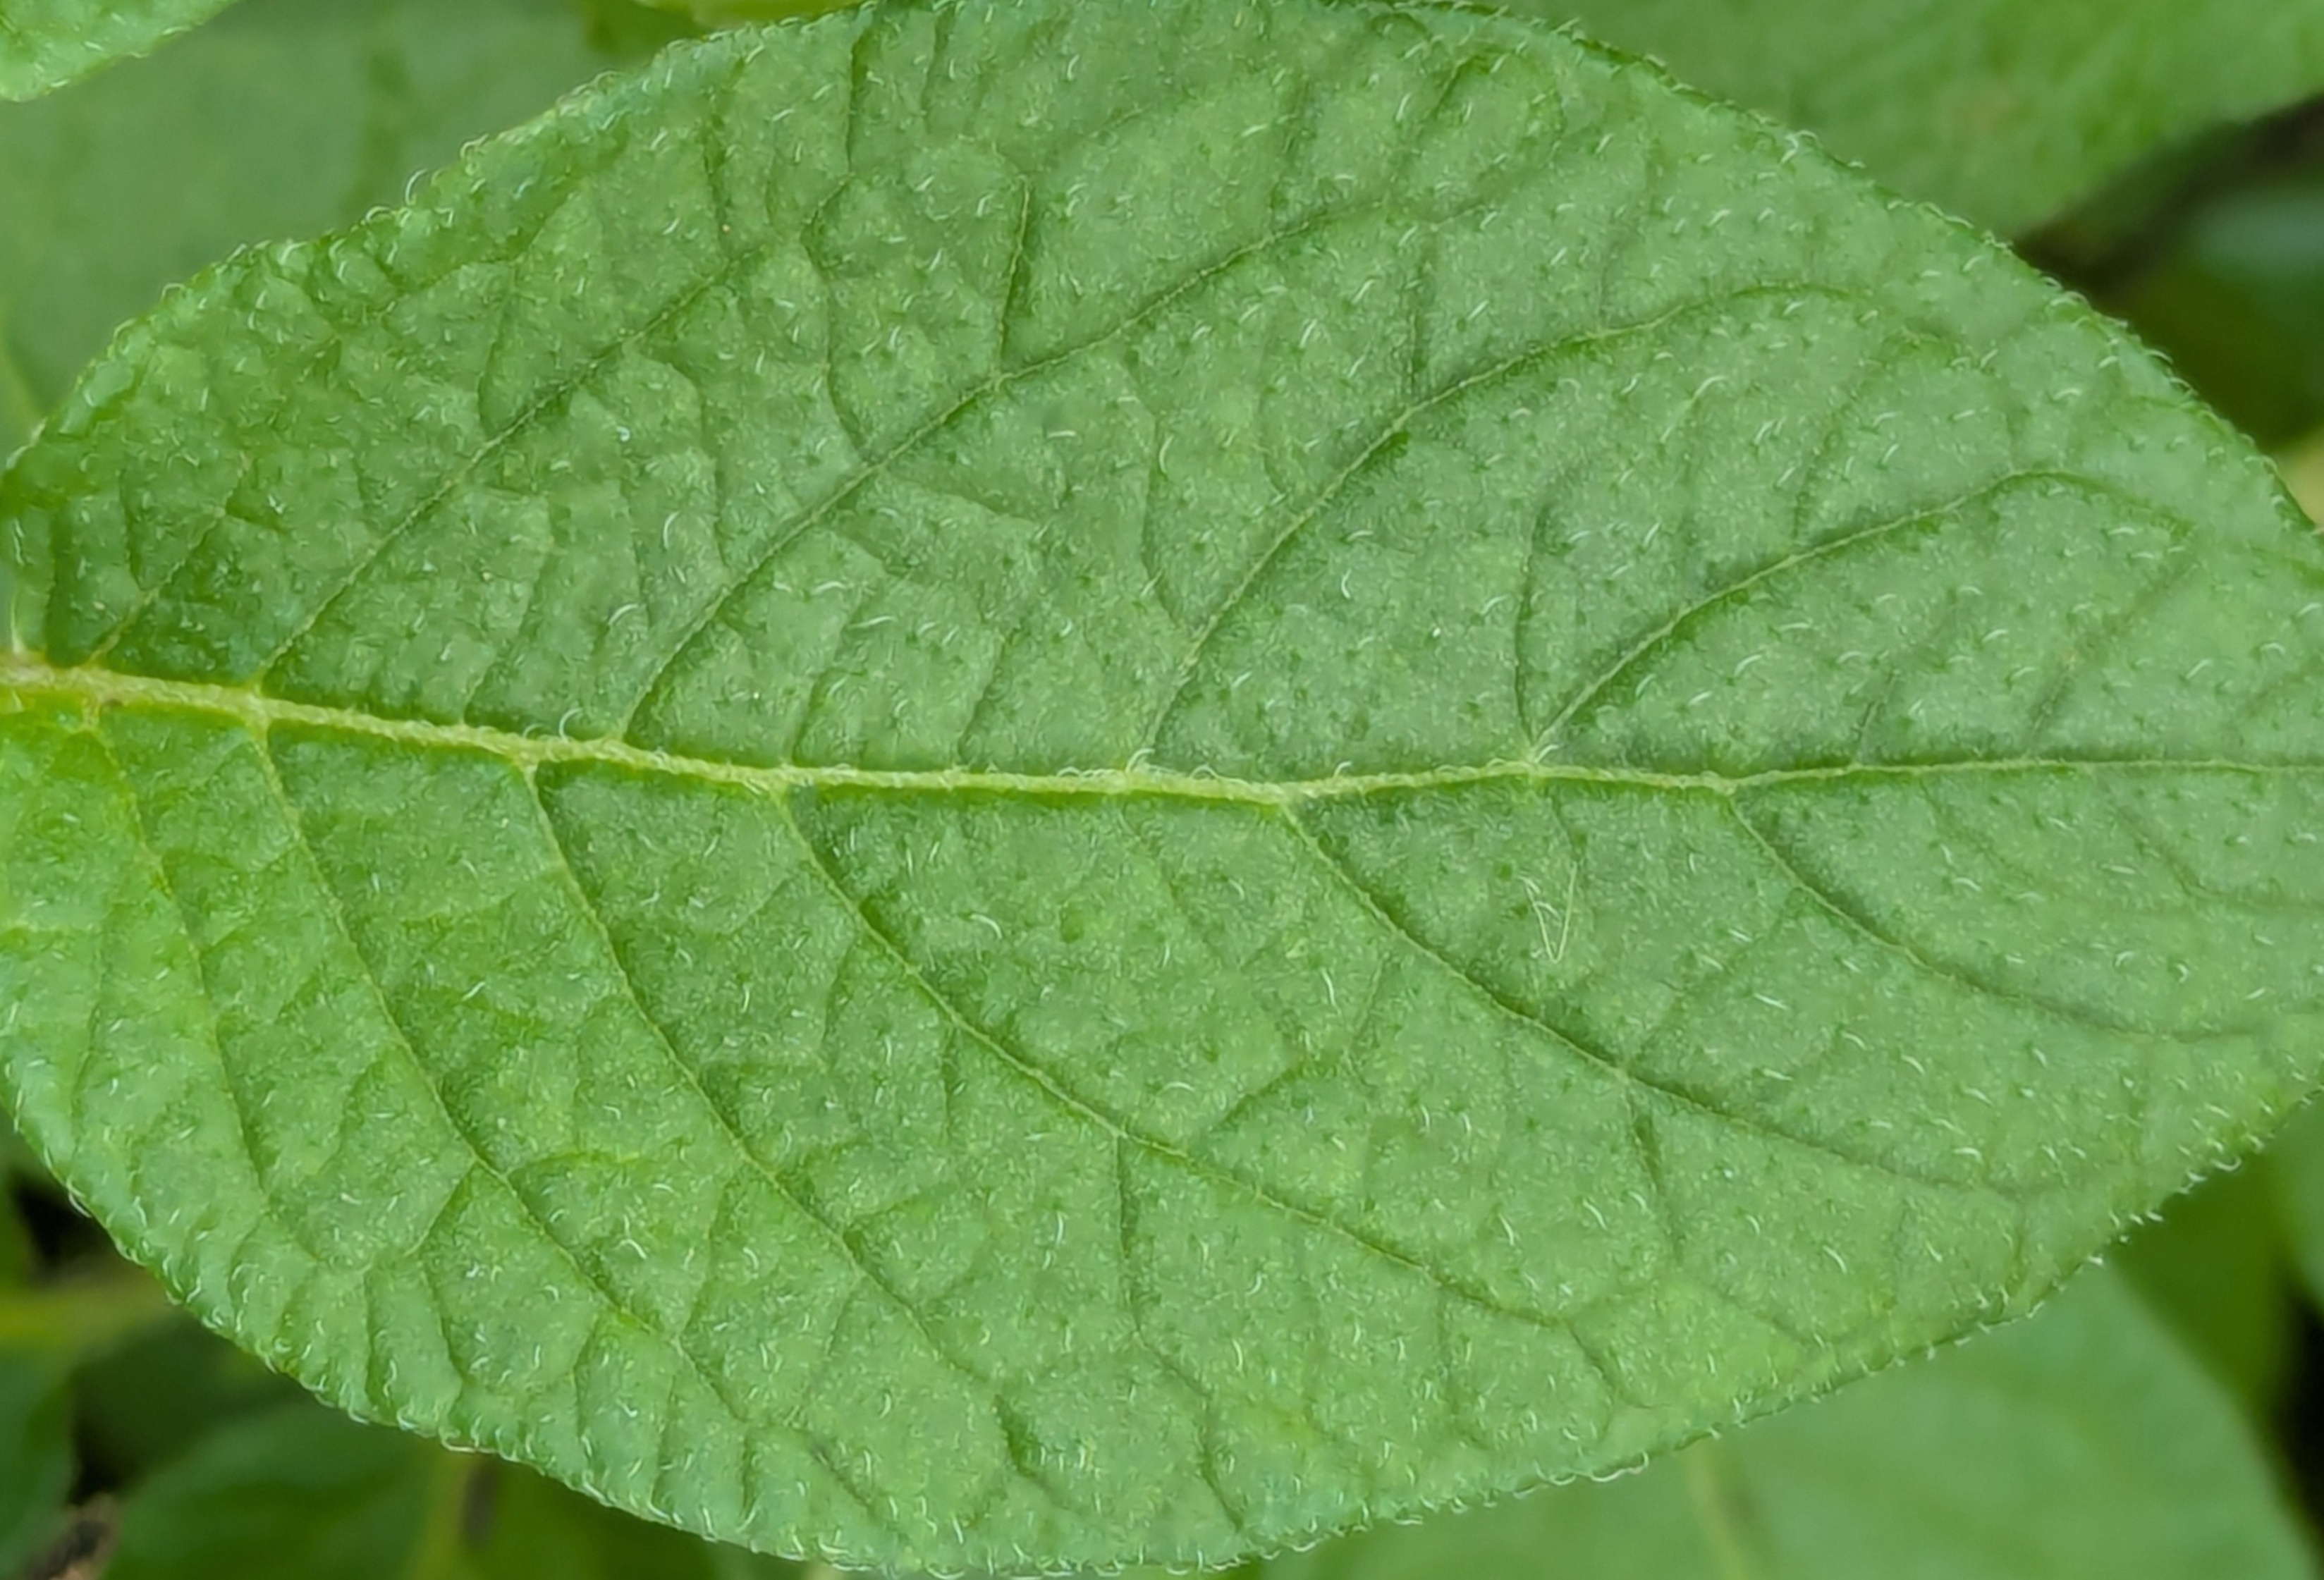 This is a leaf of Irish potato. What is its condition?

healthy
